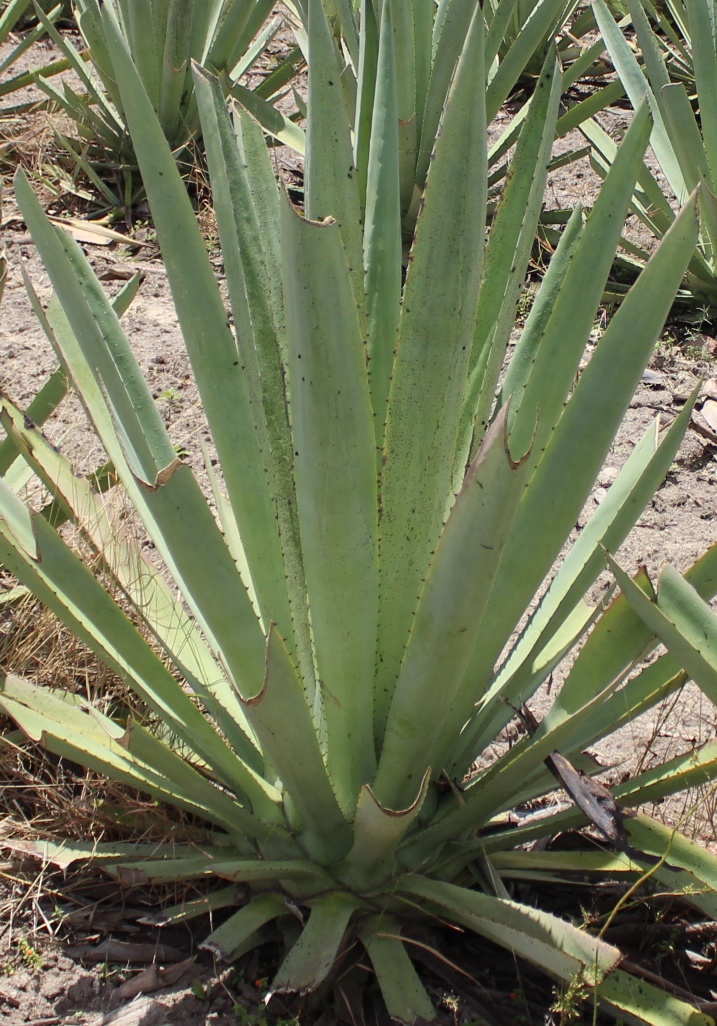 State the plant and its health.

agave, yellow
